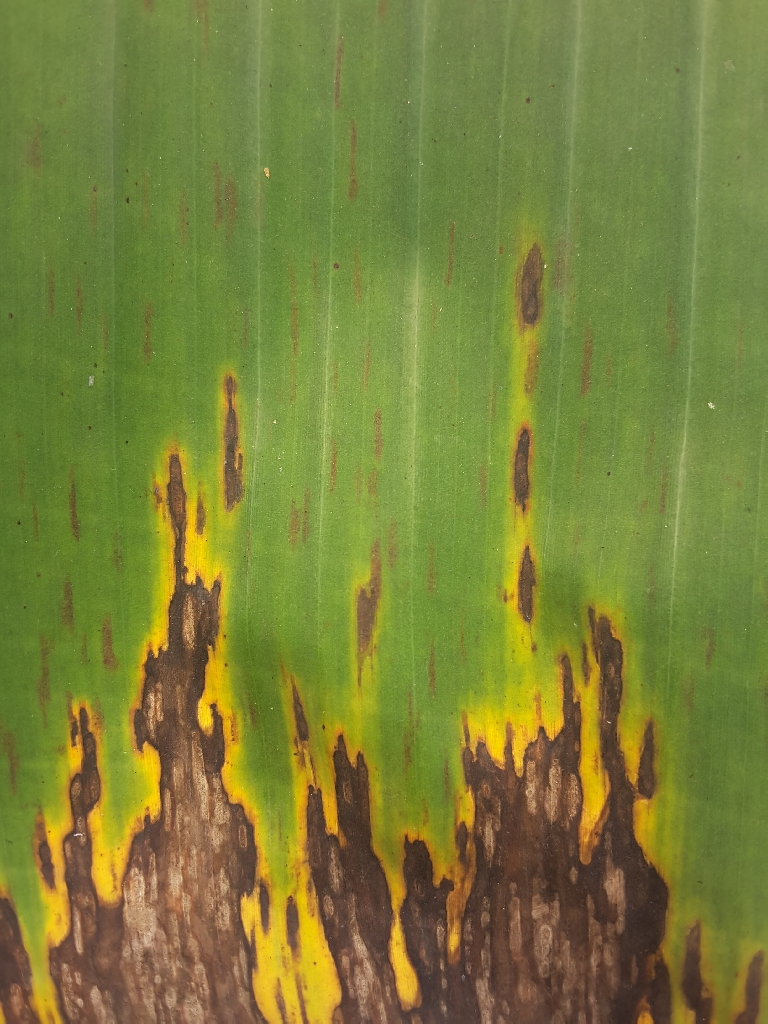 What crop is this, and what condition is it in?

banana, black sigatoka
